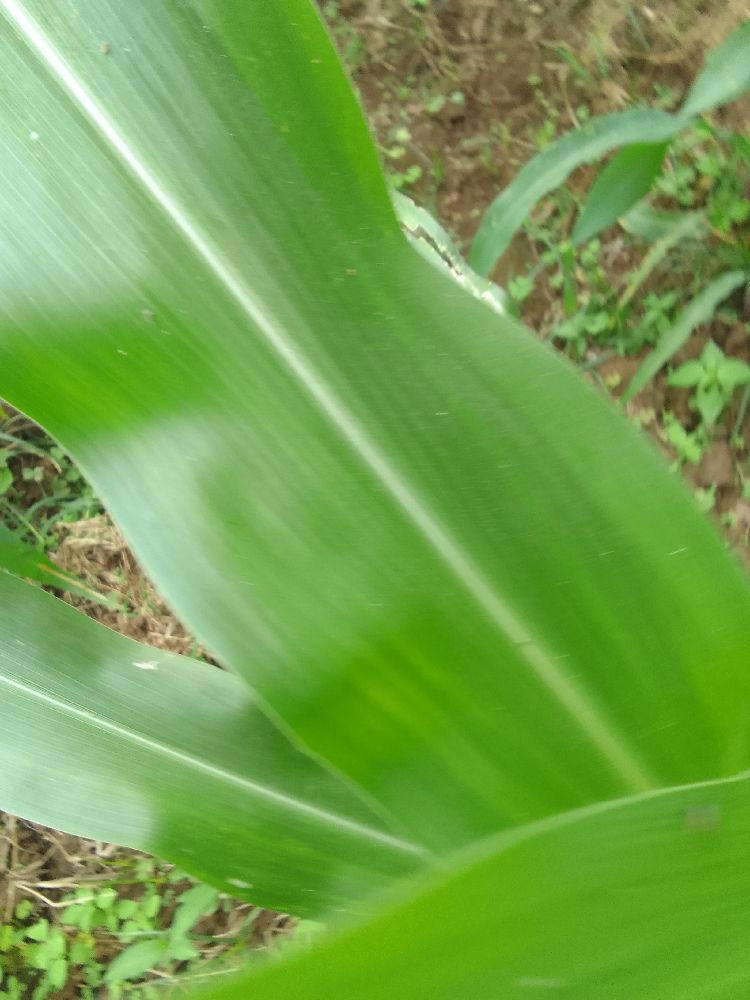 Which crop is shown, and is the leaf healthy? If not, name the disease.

maize, healthy
